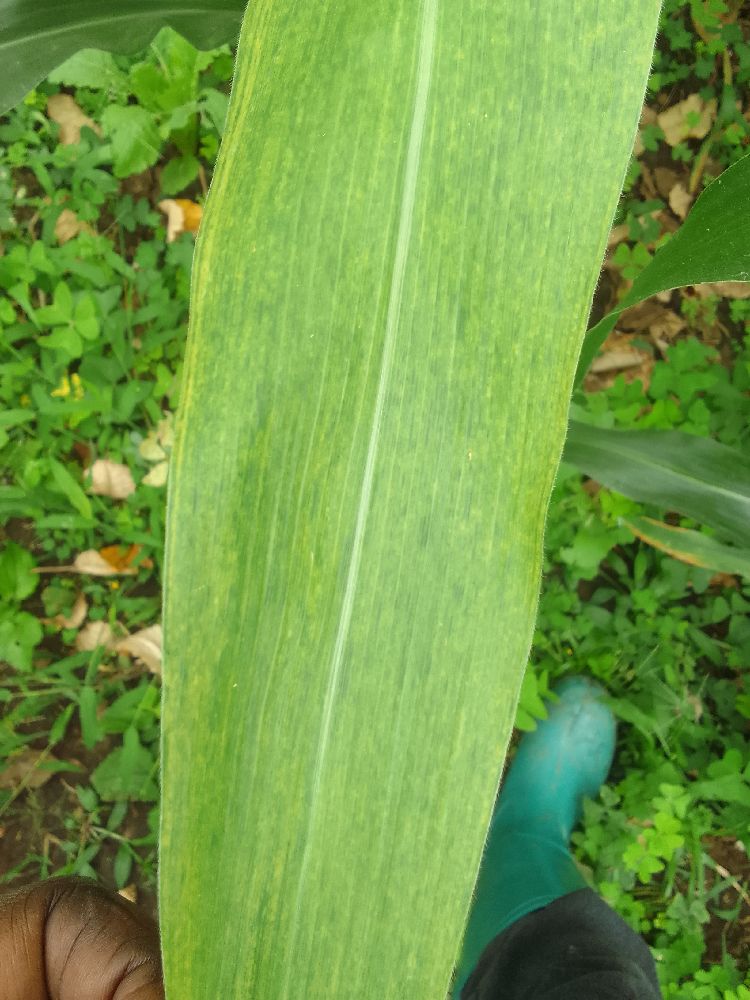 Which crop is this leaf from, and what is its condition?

maize, maize lethal necrosis
